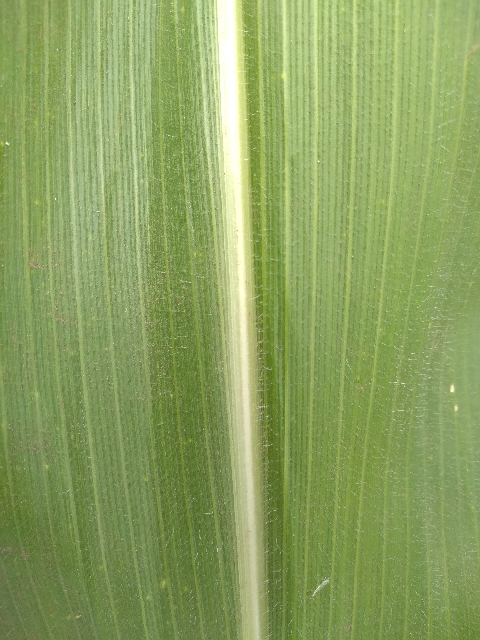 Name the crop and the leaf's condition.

maize, healthy
